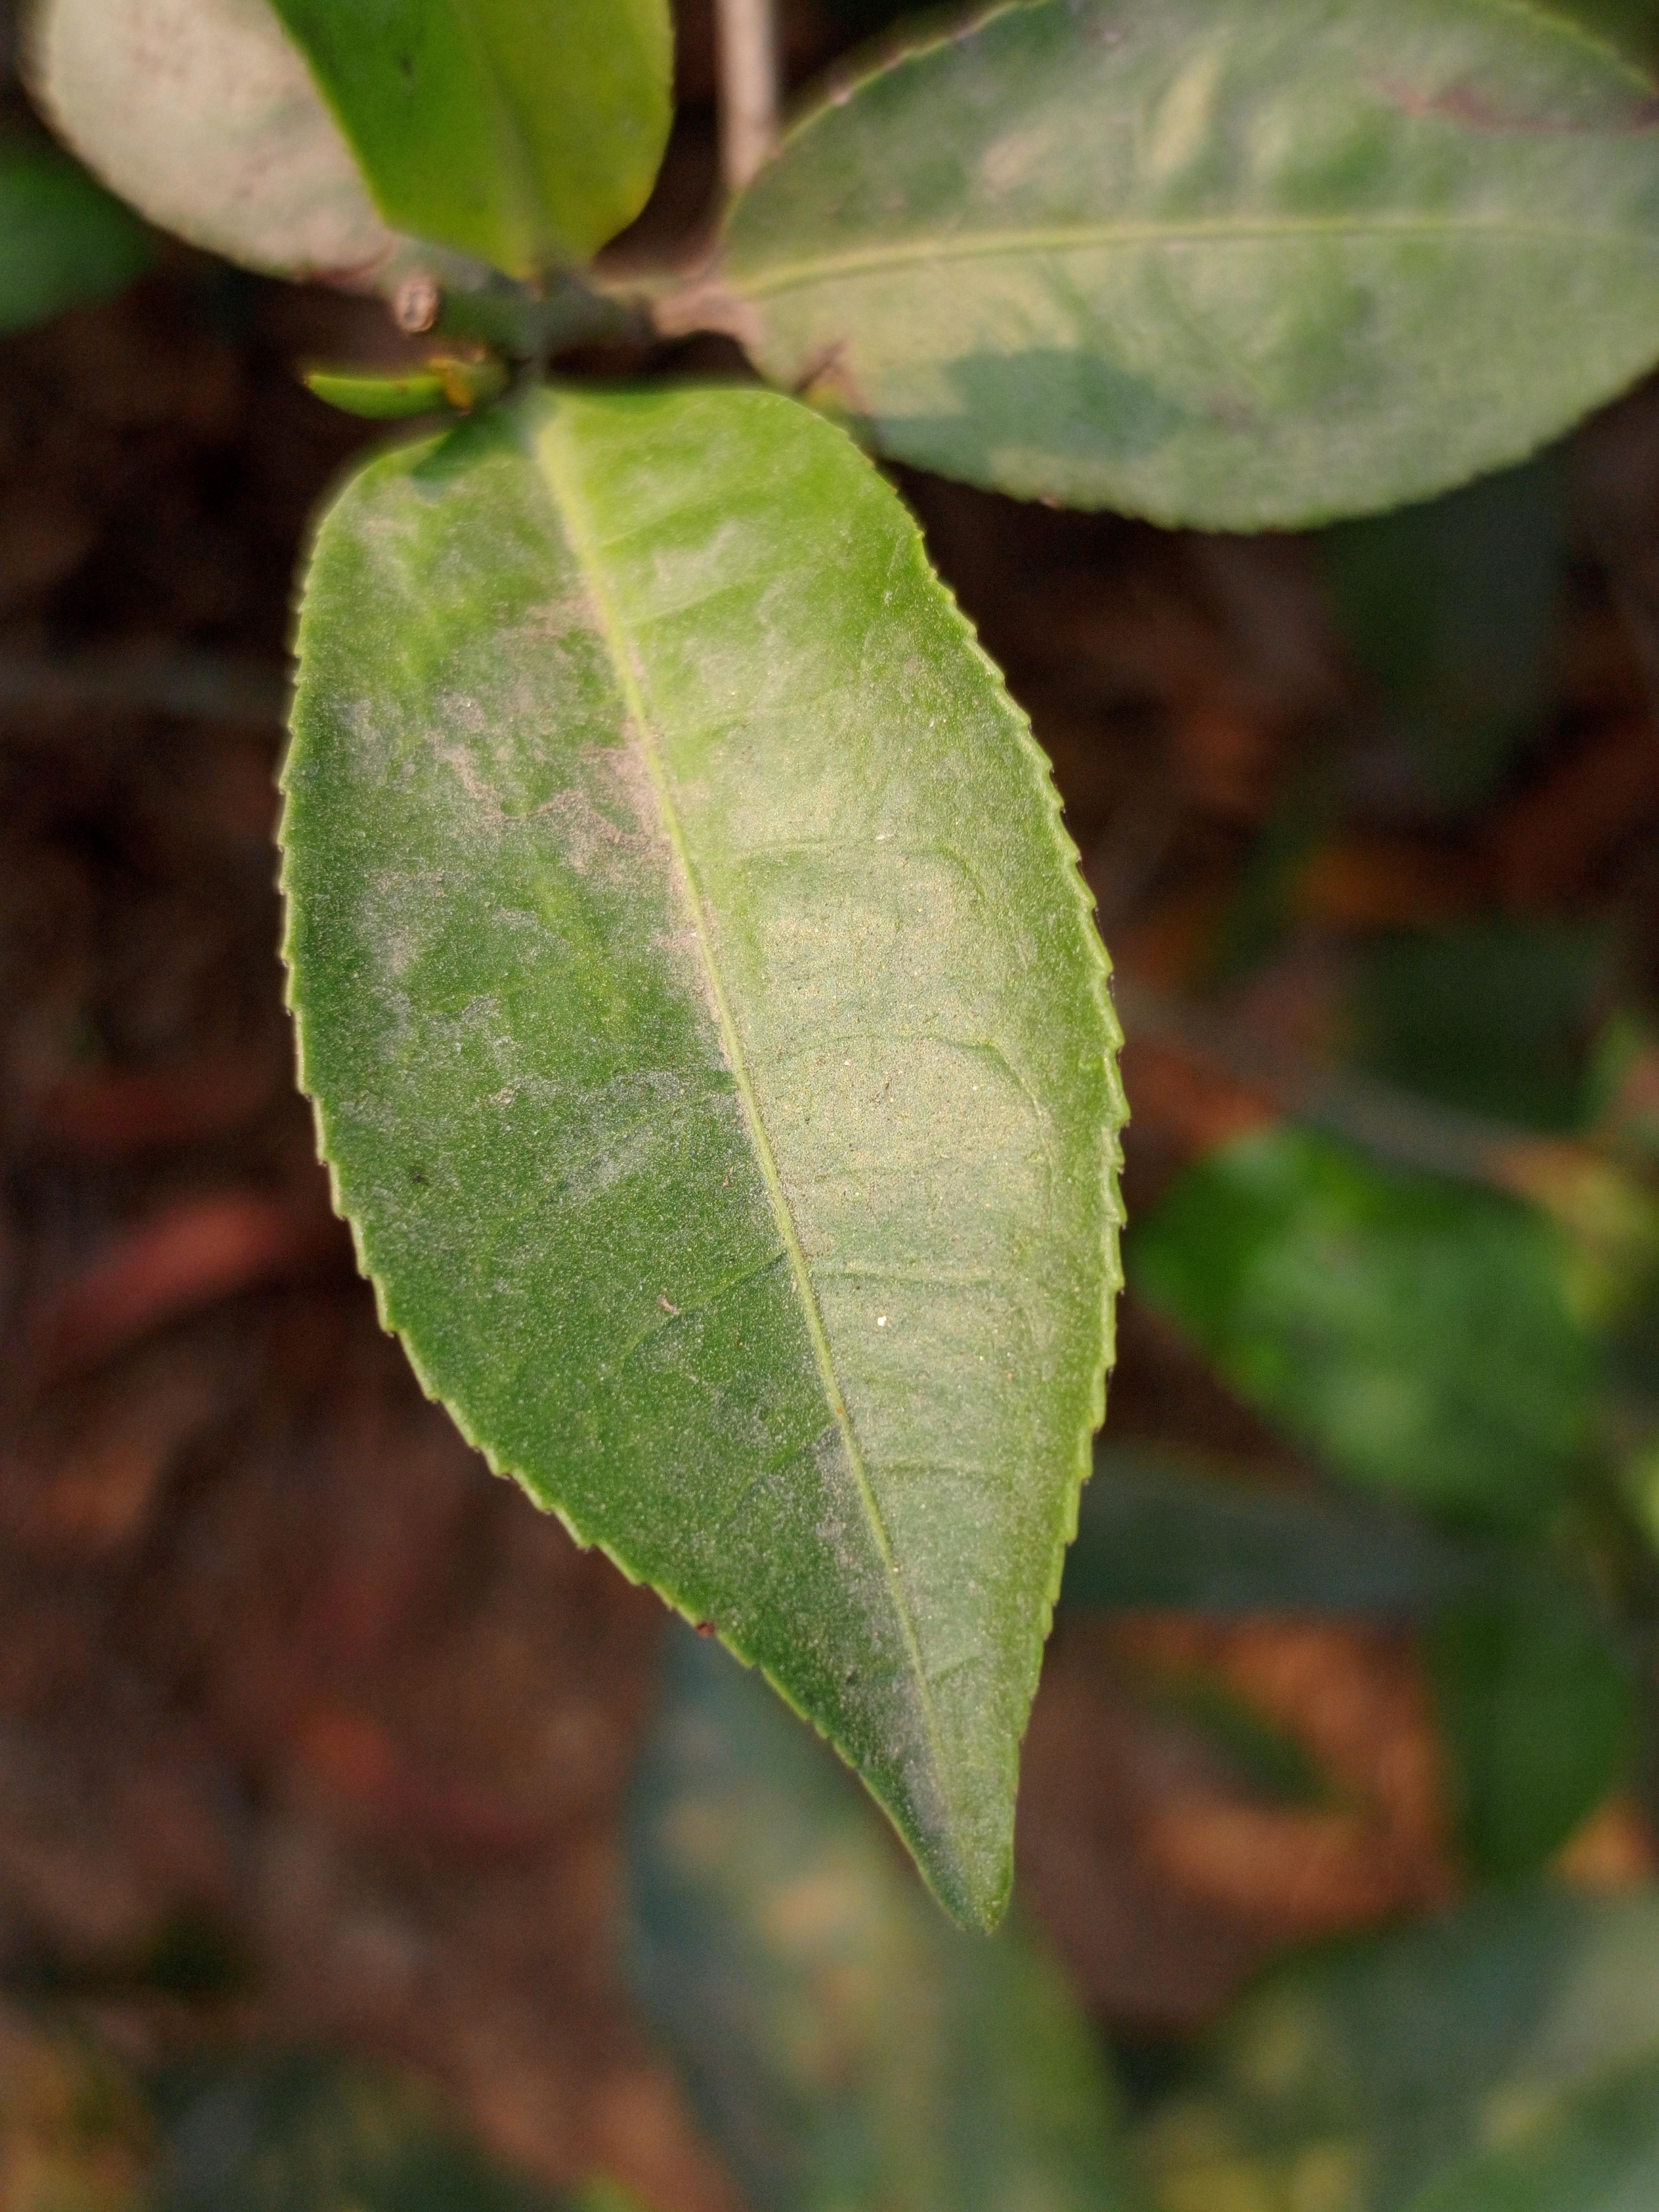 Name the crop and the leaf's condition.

tea, healthy leaf
